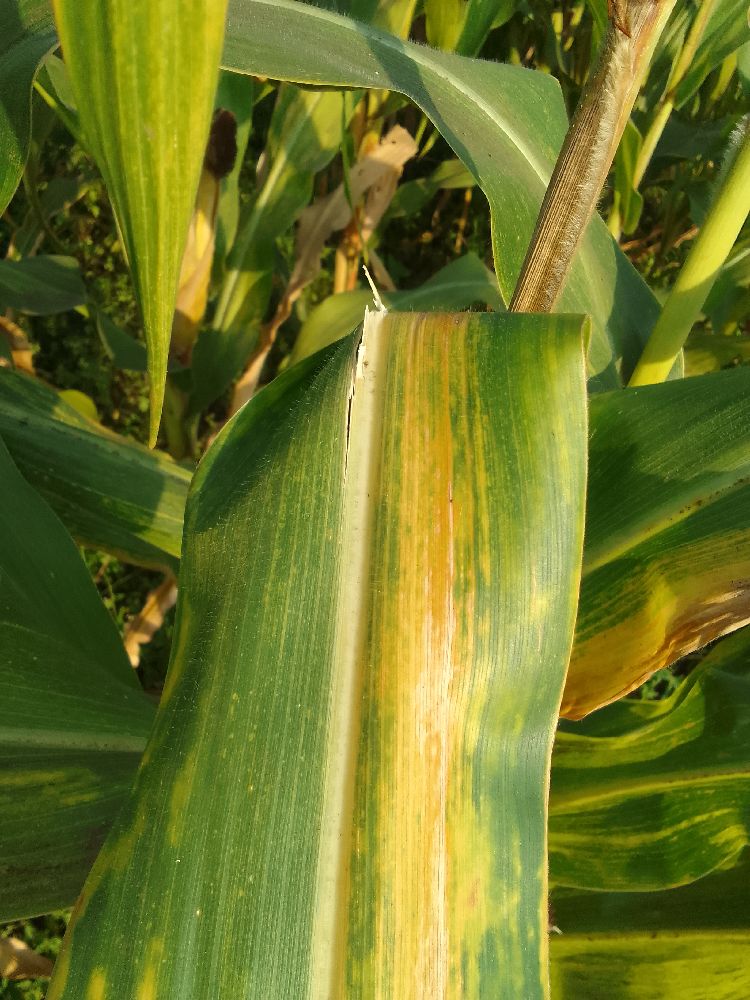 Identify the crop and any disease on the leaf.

maize, maize lethal necrosis
